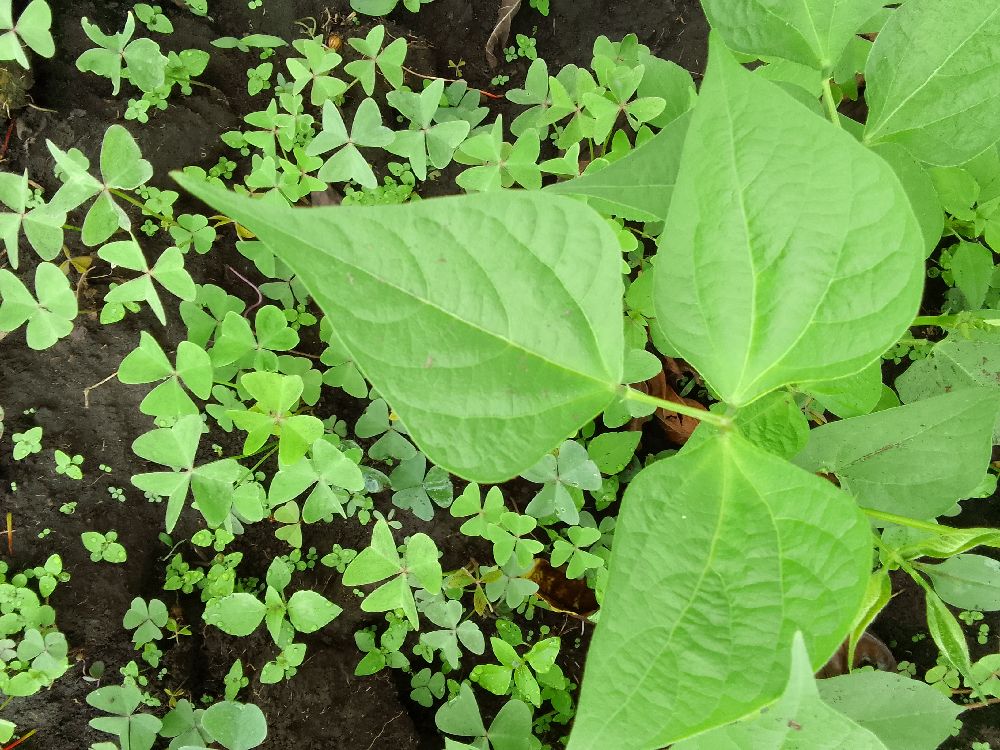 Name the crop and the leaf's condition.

common bean, healthy
